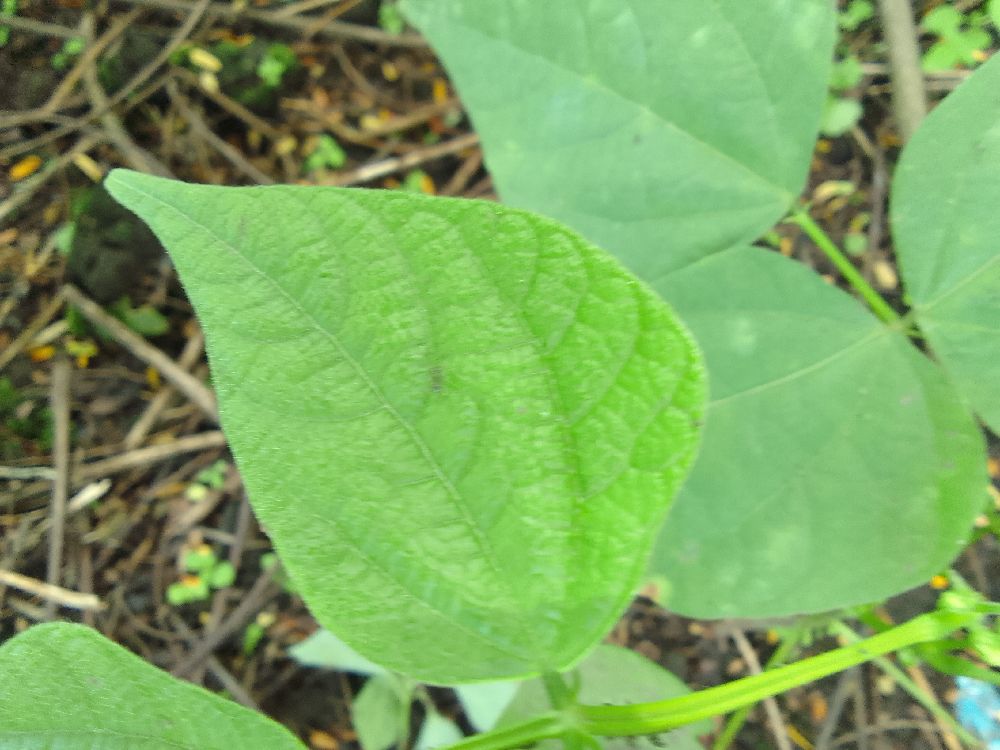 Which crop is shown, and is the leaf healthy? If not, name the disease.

common bean, healthy
